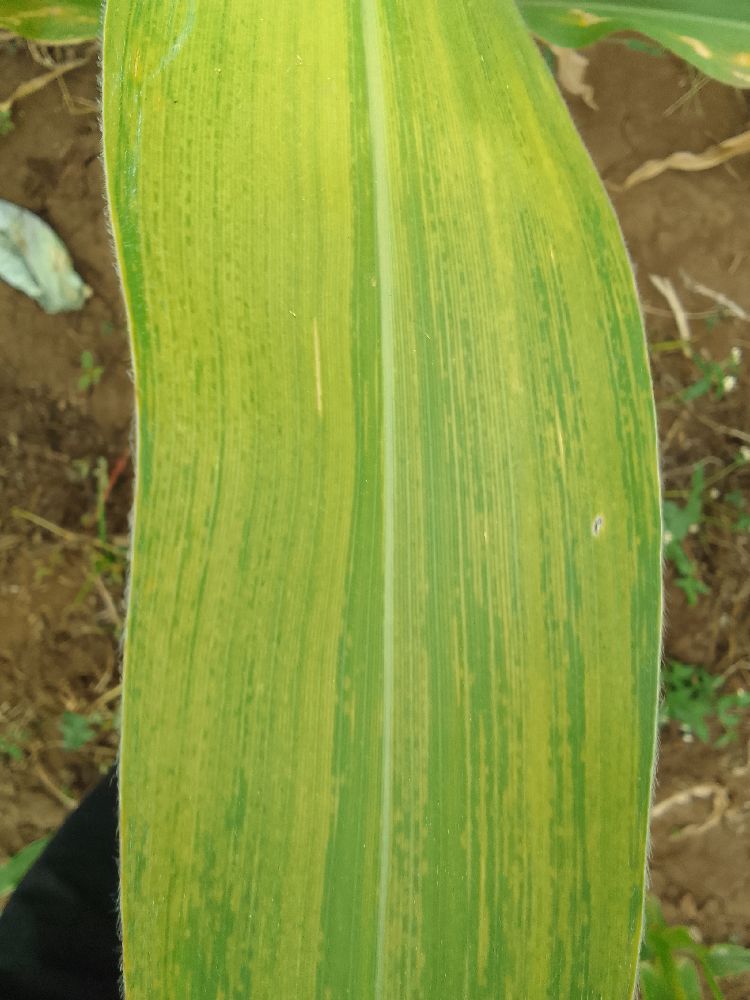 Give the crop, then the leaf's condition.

maize, maize lethal necrosis
